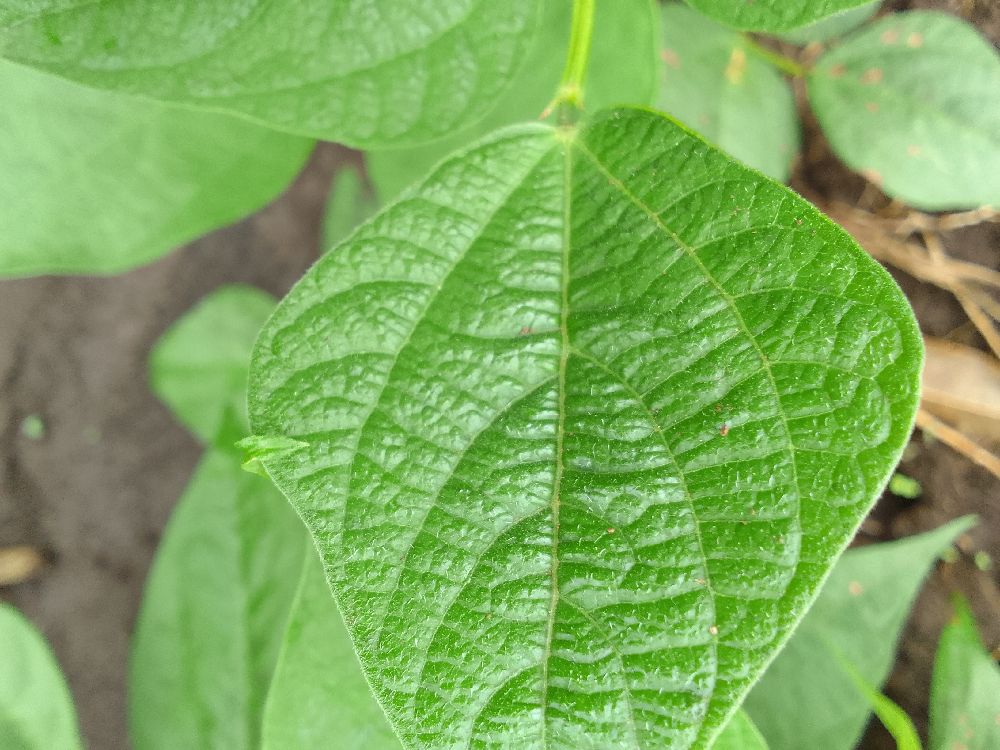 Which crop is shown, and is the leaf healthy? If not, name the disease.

common bean, healthy
